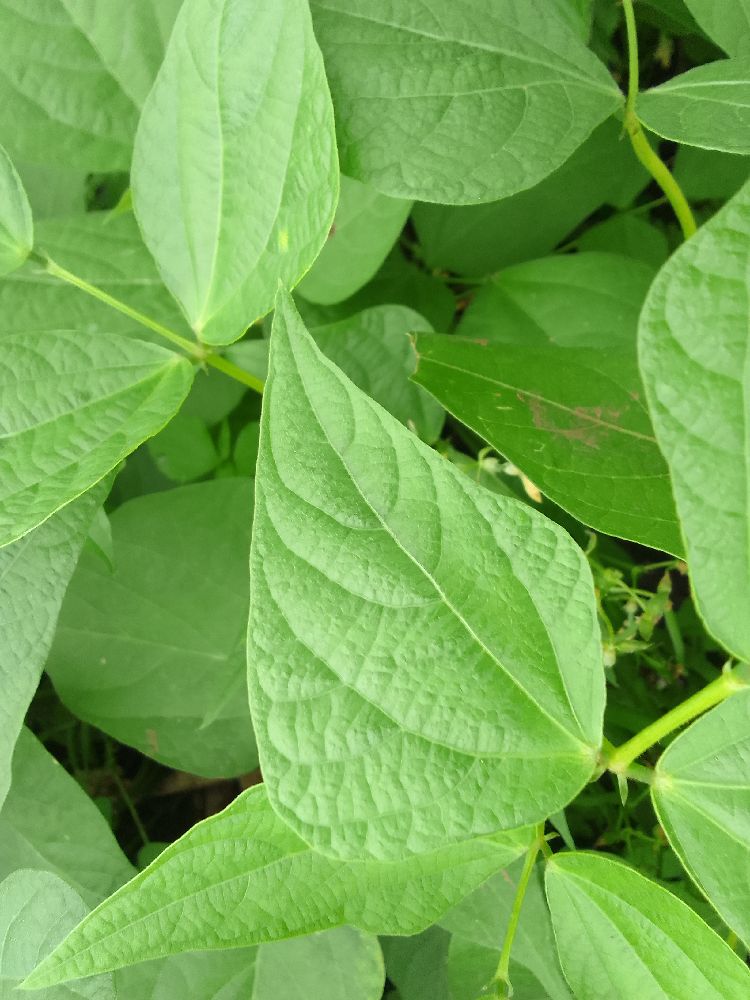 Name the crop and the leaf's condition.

common bean, healthy
